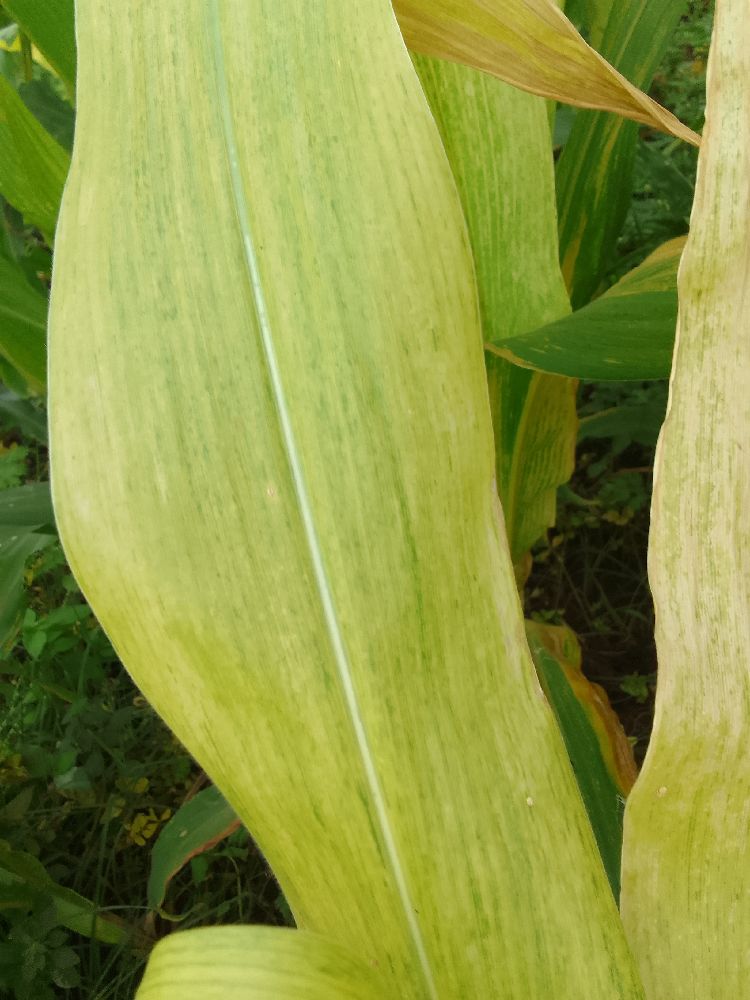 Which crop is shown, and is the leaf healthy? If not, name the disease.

maize, maize lethal necrosis
